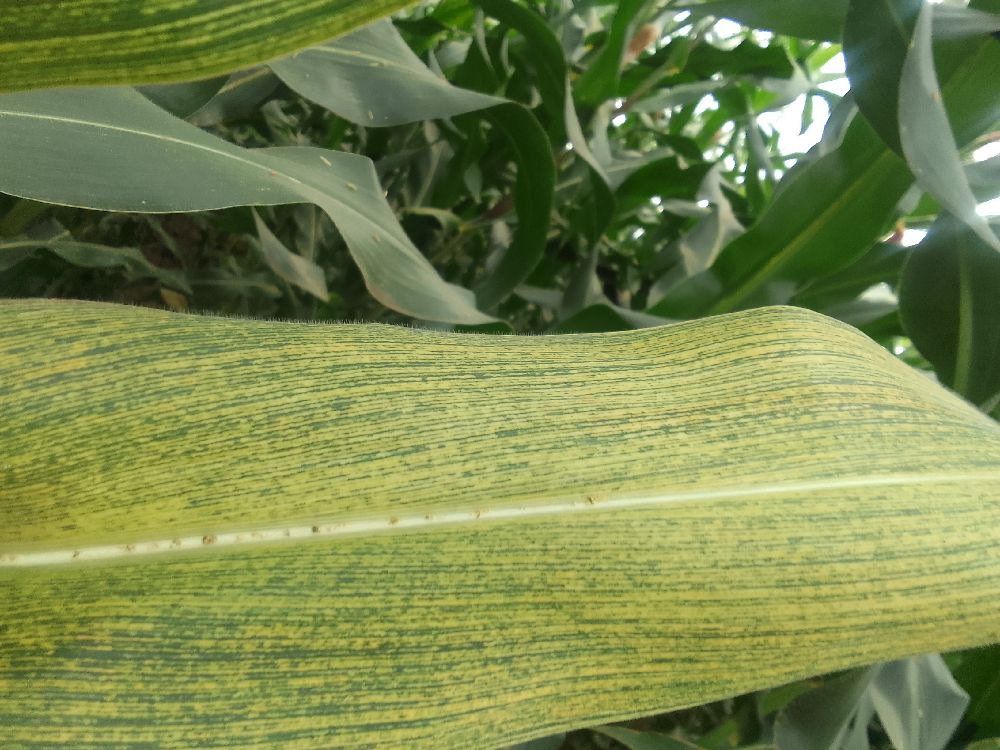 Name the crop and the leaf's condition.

maize, maize streak virus
